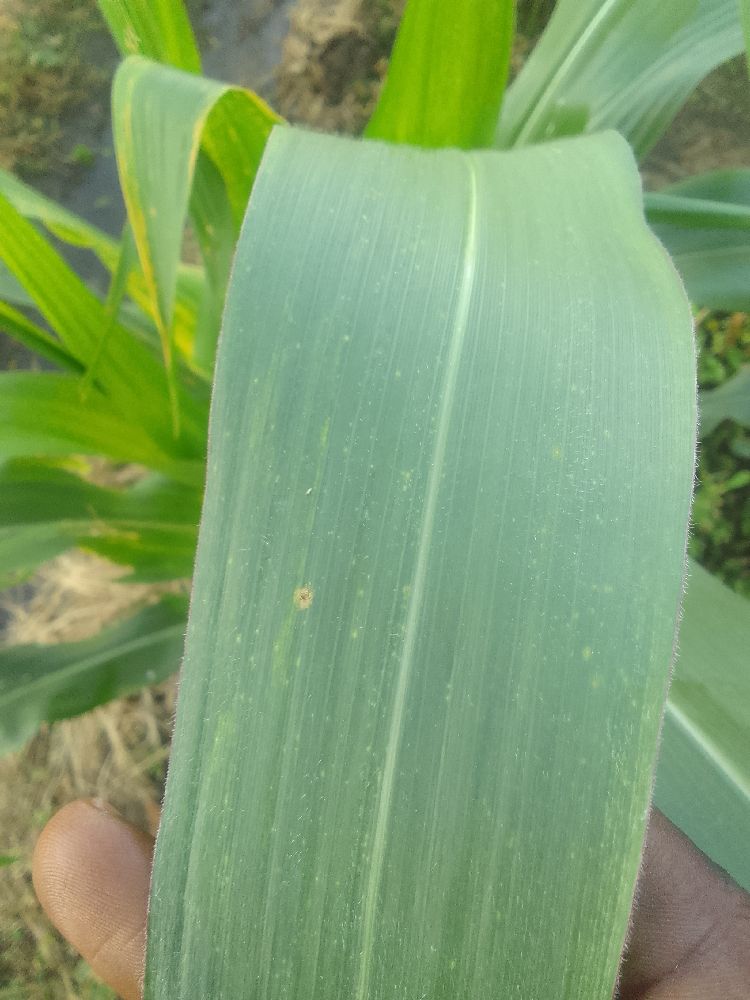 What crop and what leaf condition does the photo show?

maize, healthy
